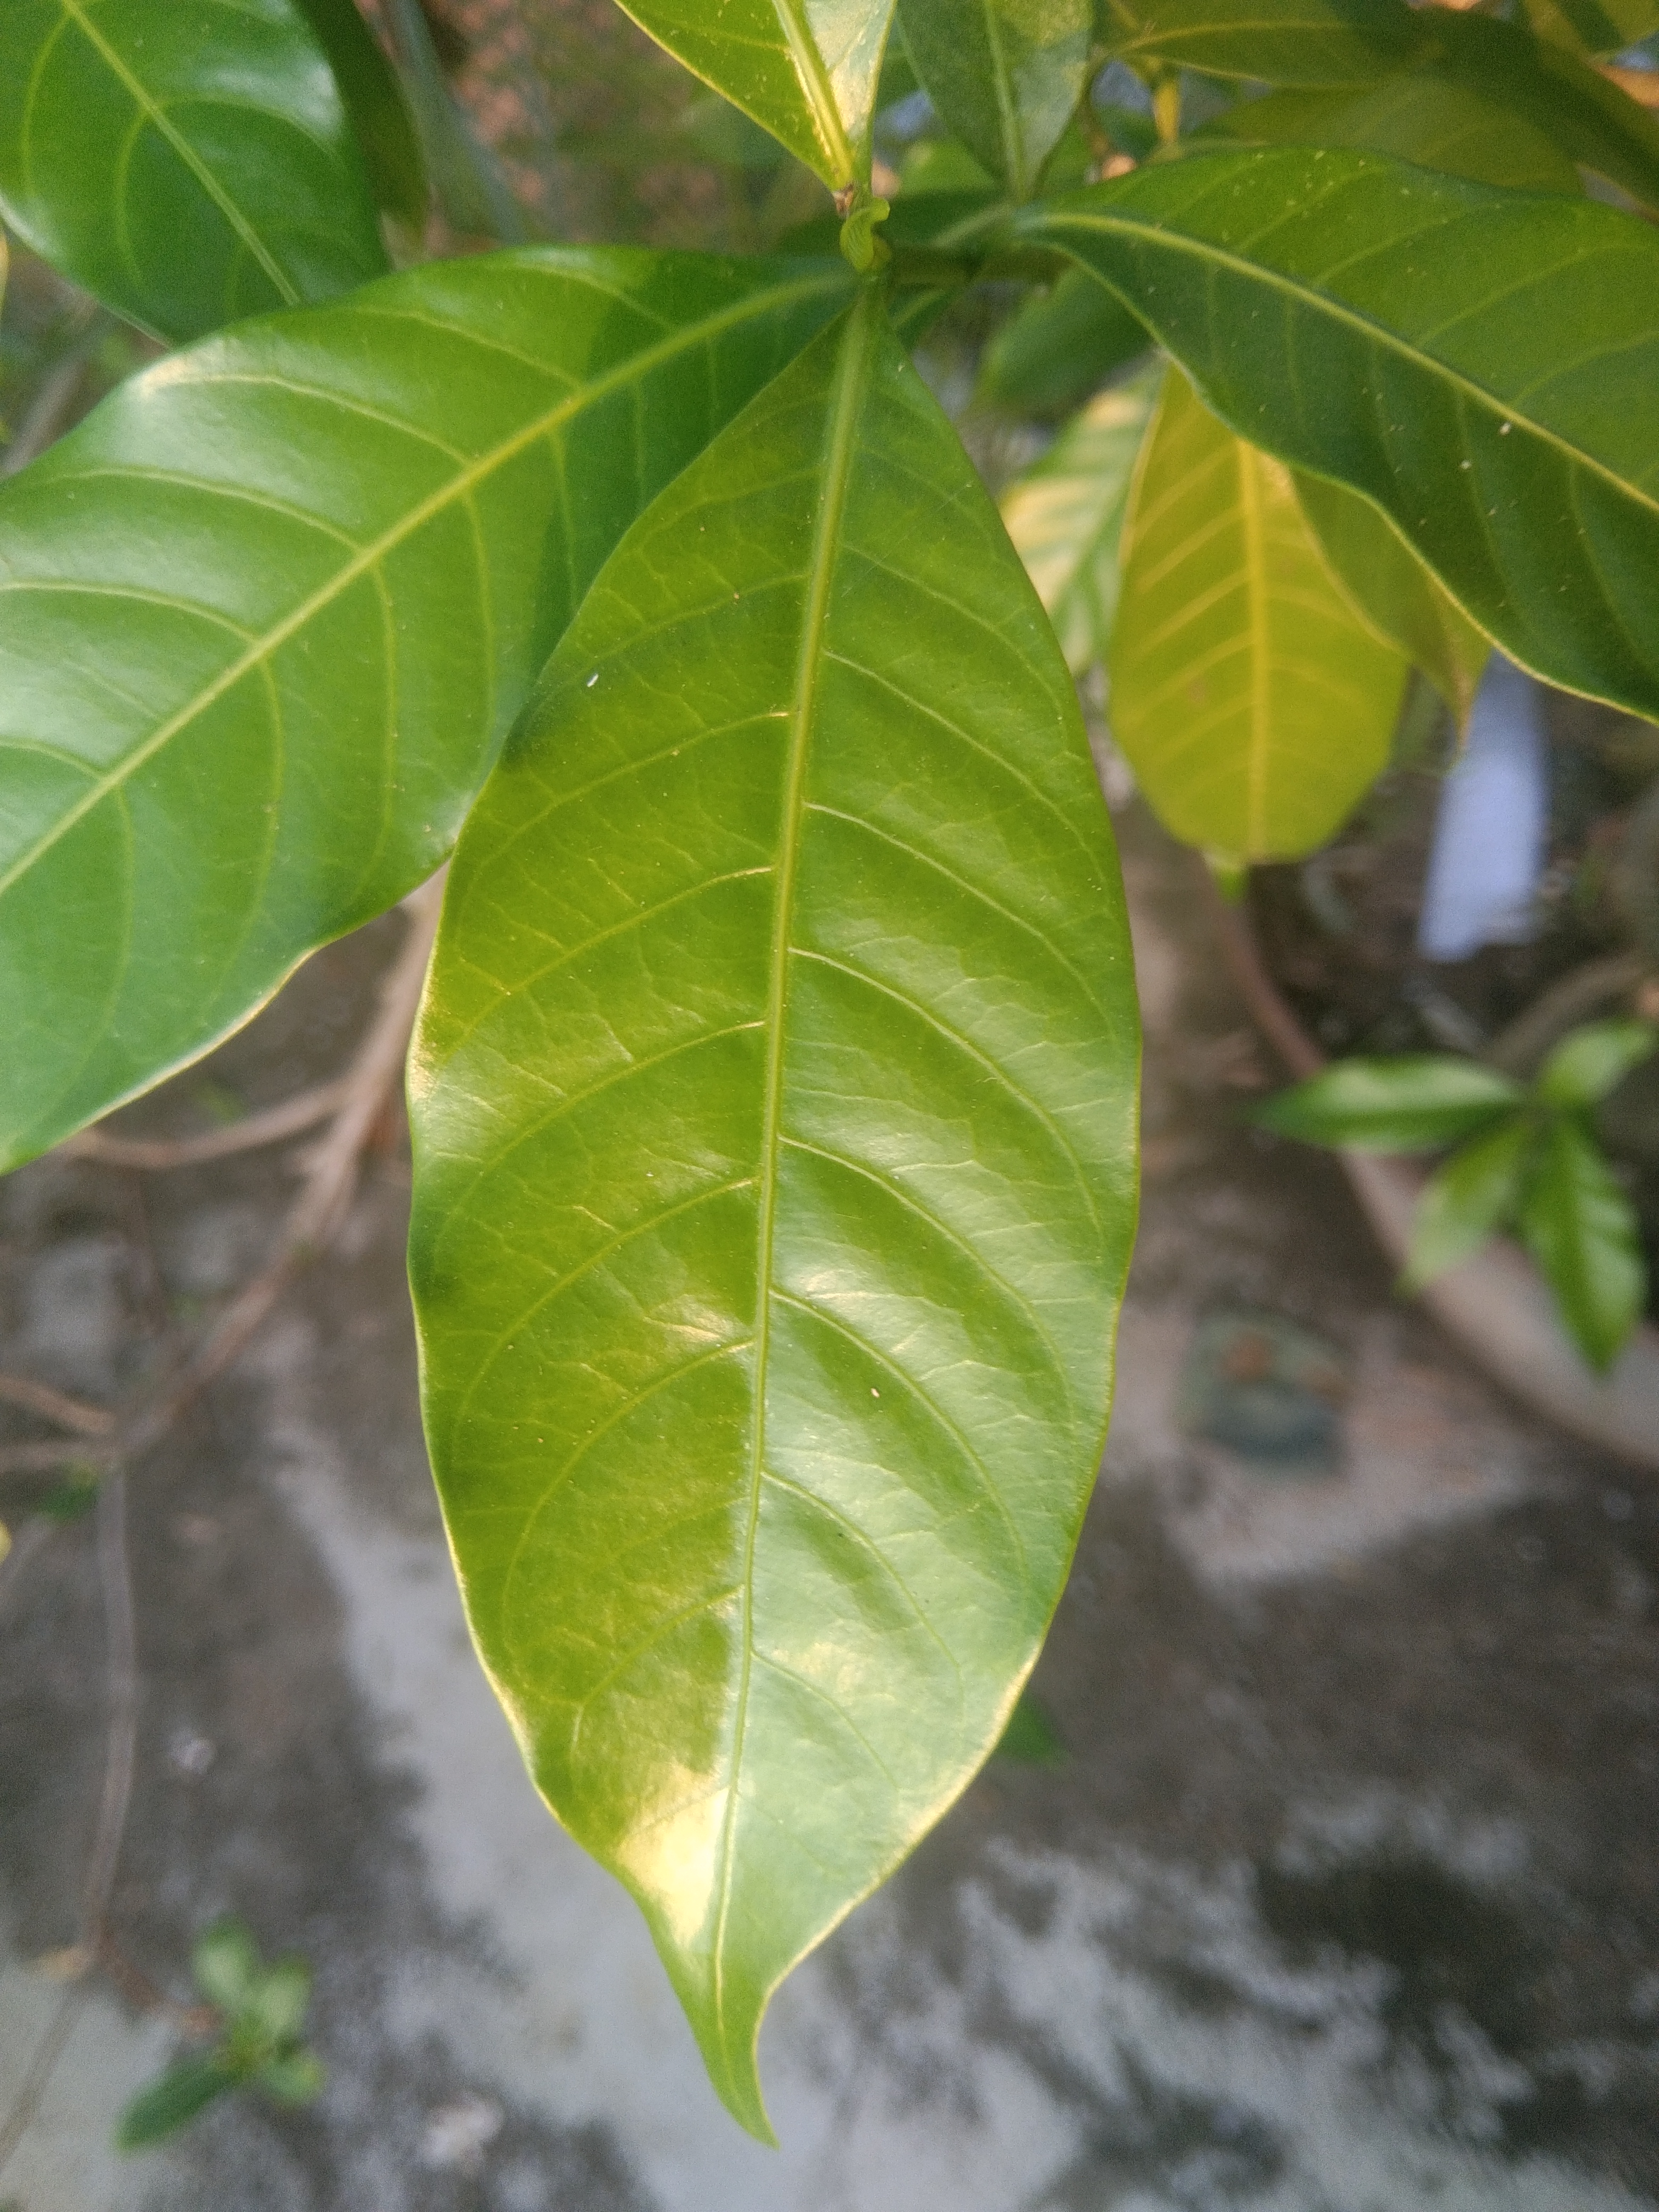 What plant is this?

togor
